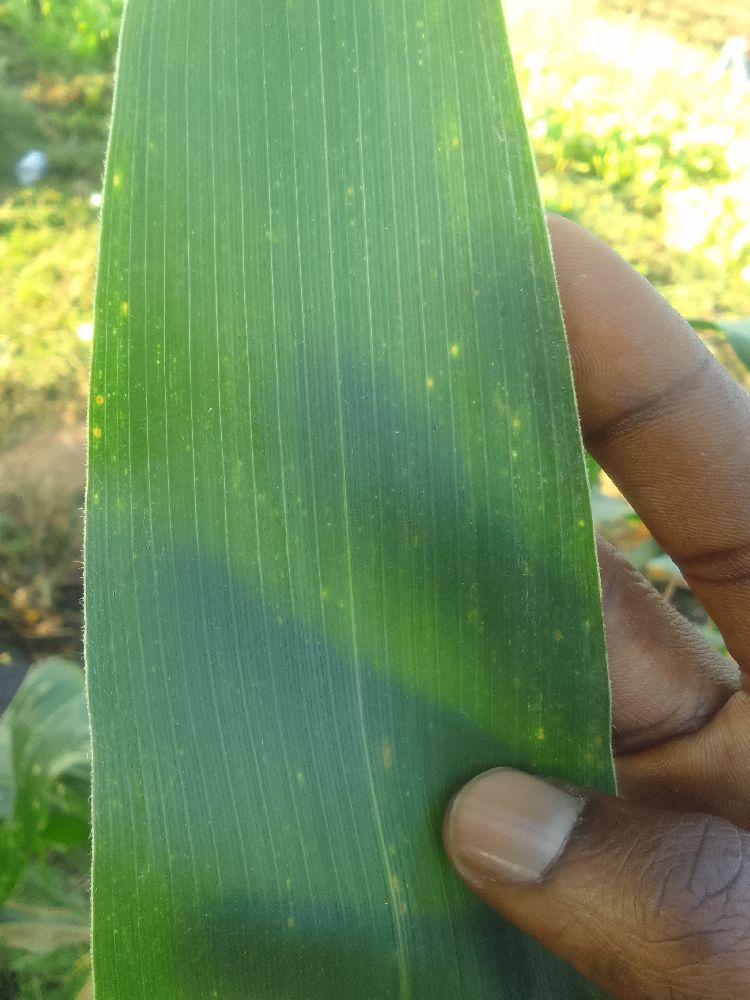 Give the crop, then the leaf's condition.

maize, healthy
